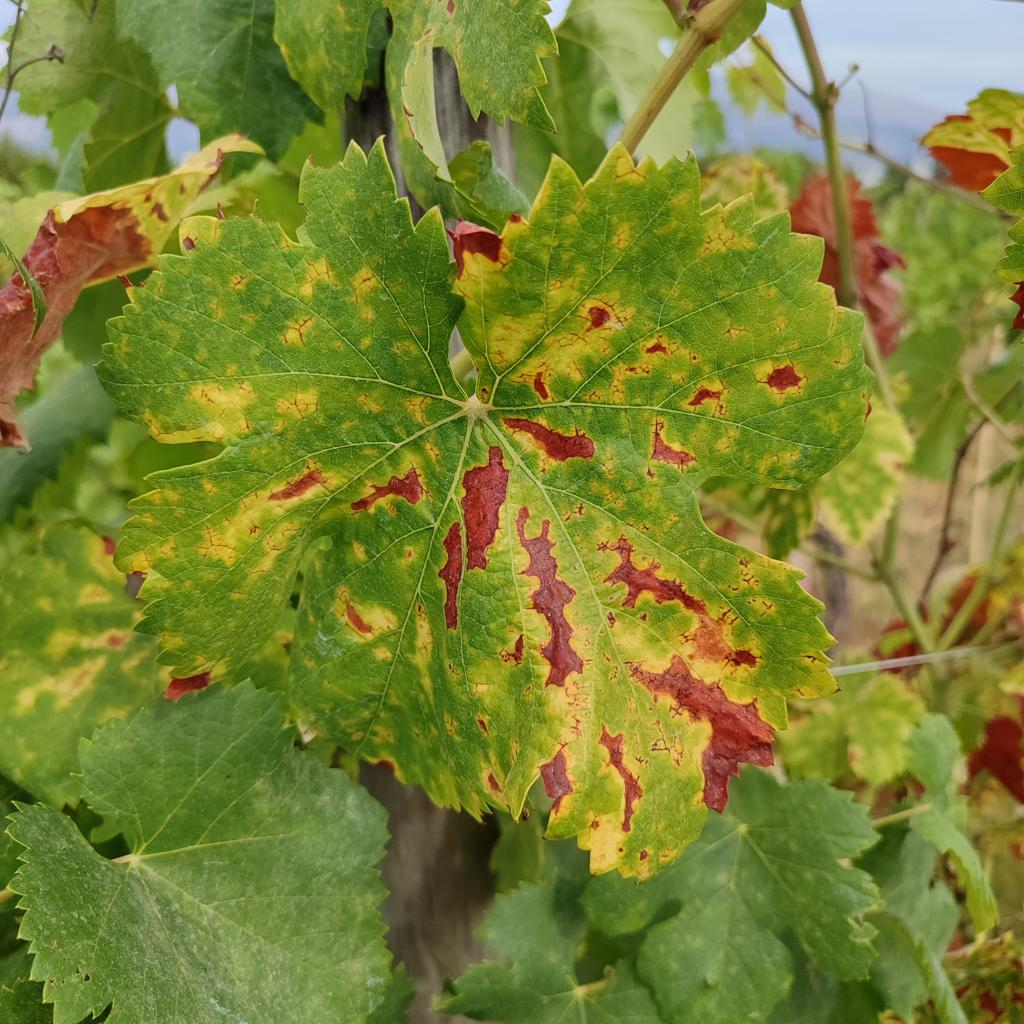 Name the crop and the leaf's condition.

grapevine, esca complex
